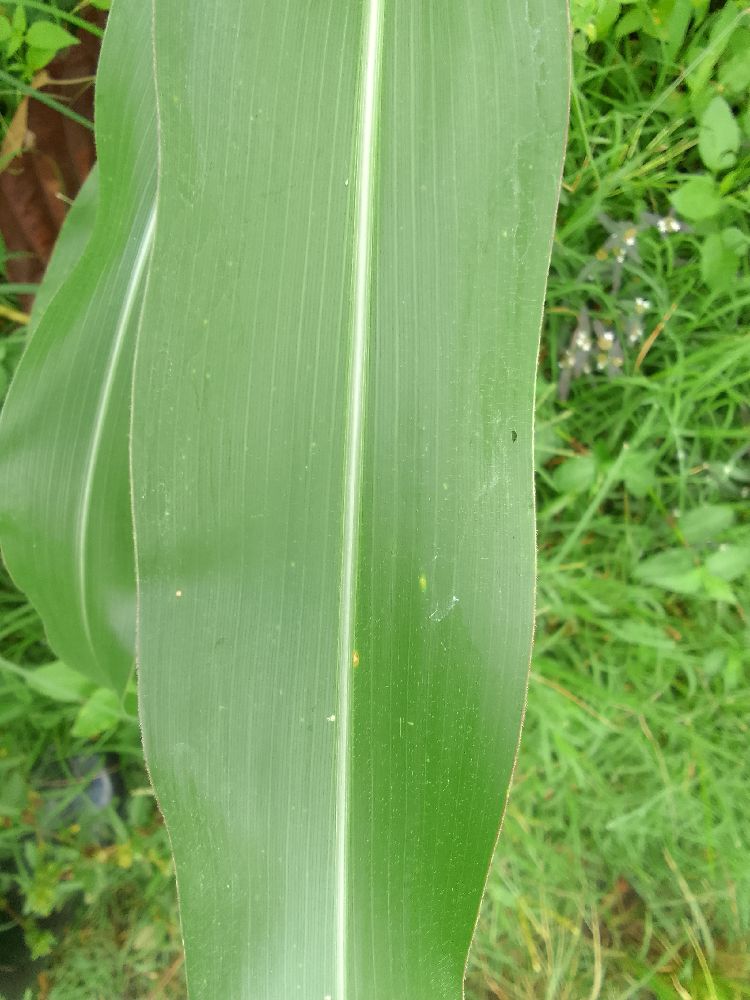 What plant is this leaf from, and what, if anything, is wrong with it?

maize, healthy
